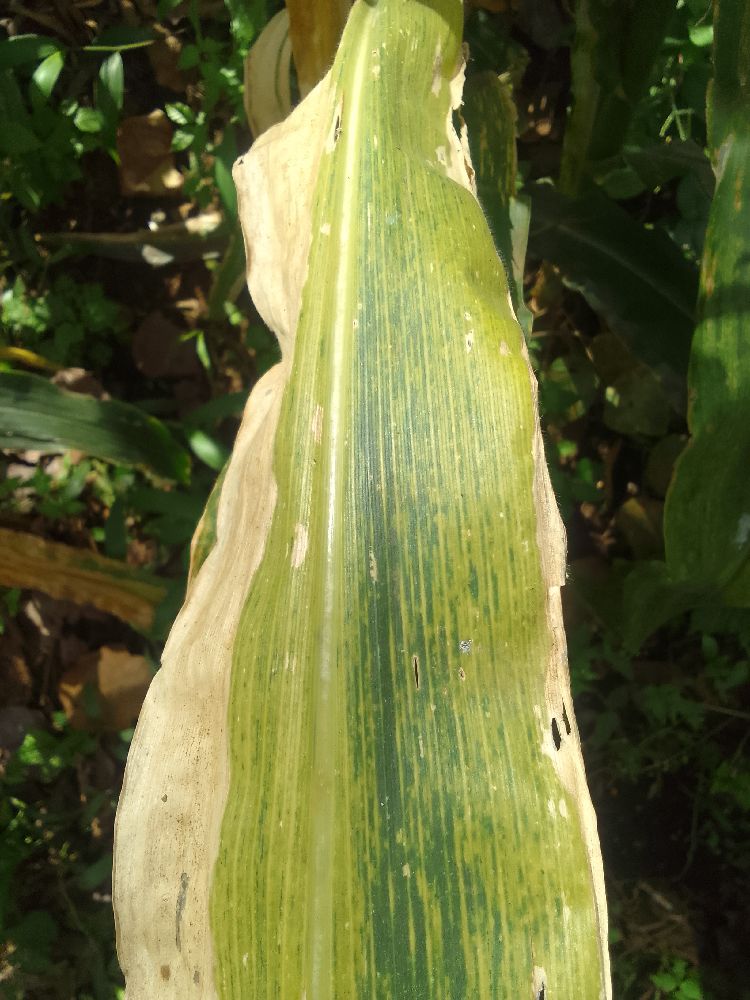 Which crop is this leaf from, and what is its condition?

maize, maize lethal necrosis
